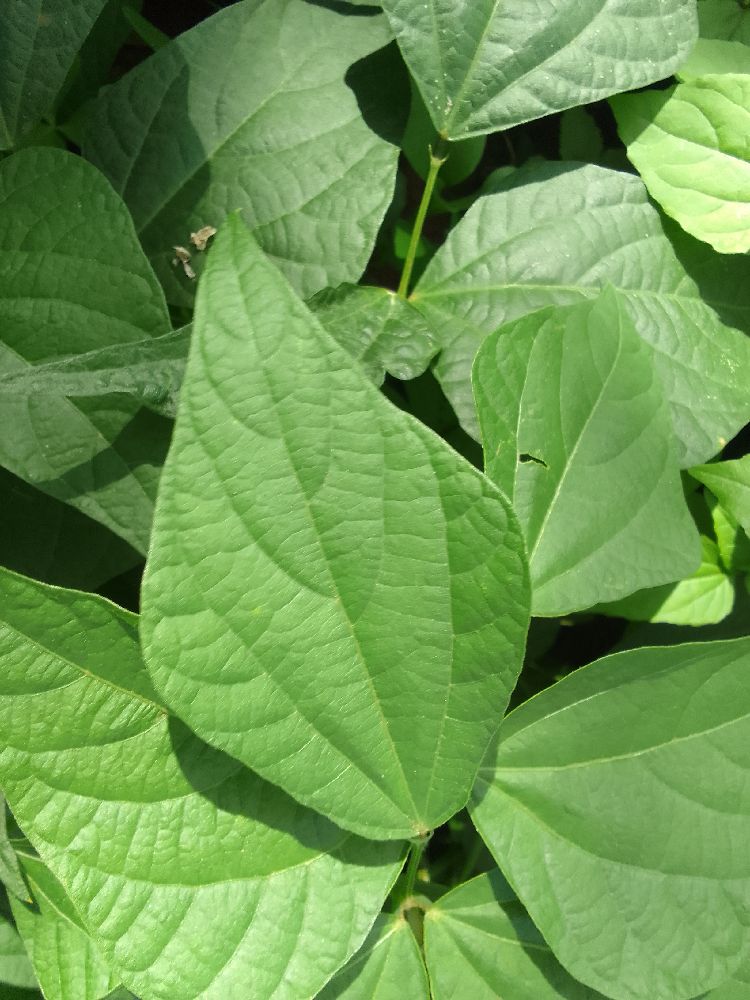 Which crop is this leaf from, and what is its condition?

common bean, healthy
